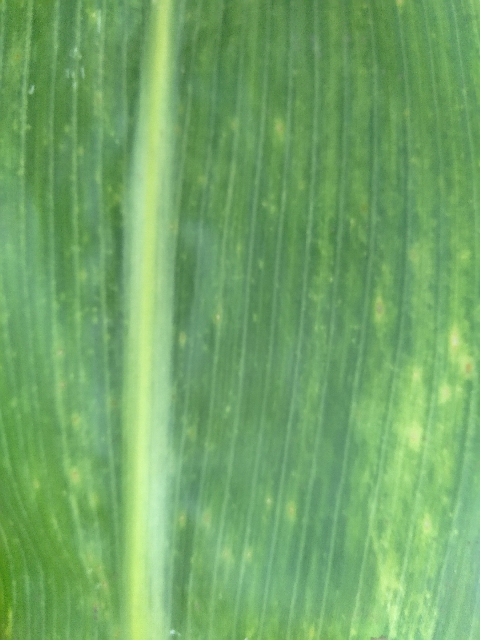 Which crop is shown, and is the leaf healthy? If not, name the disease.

maize, maize lethal necrosis
